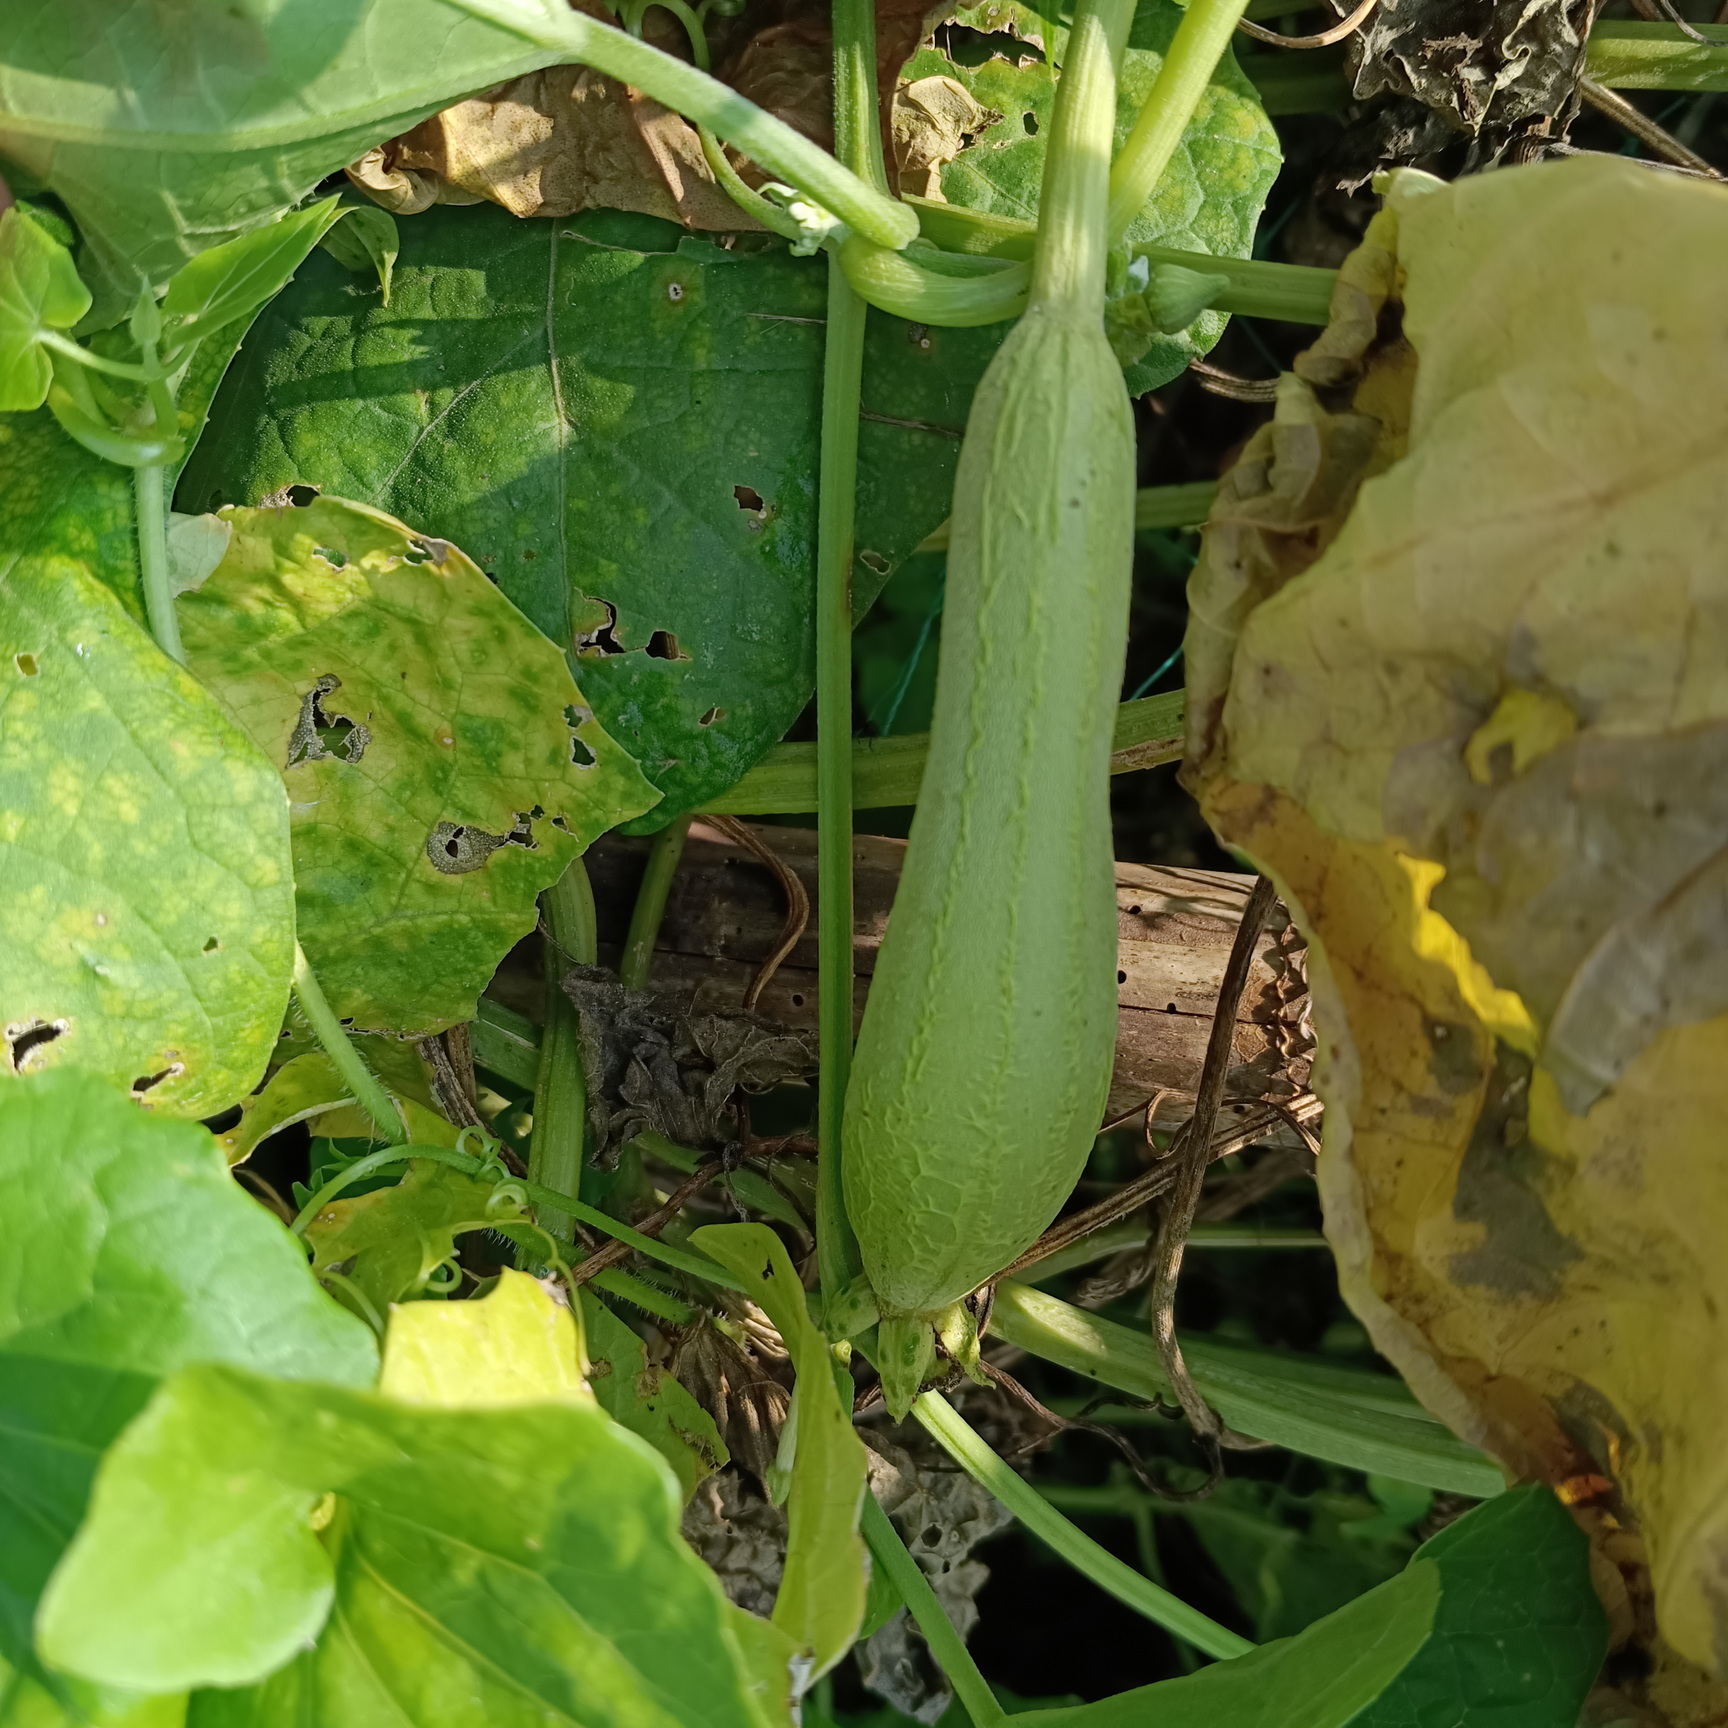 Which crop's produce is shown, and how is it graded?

luffa, fresh
